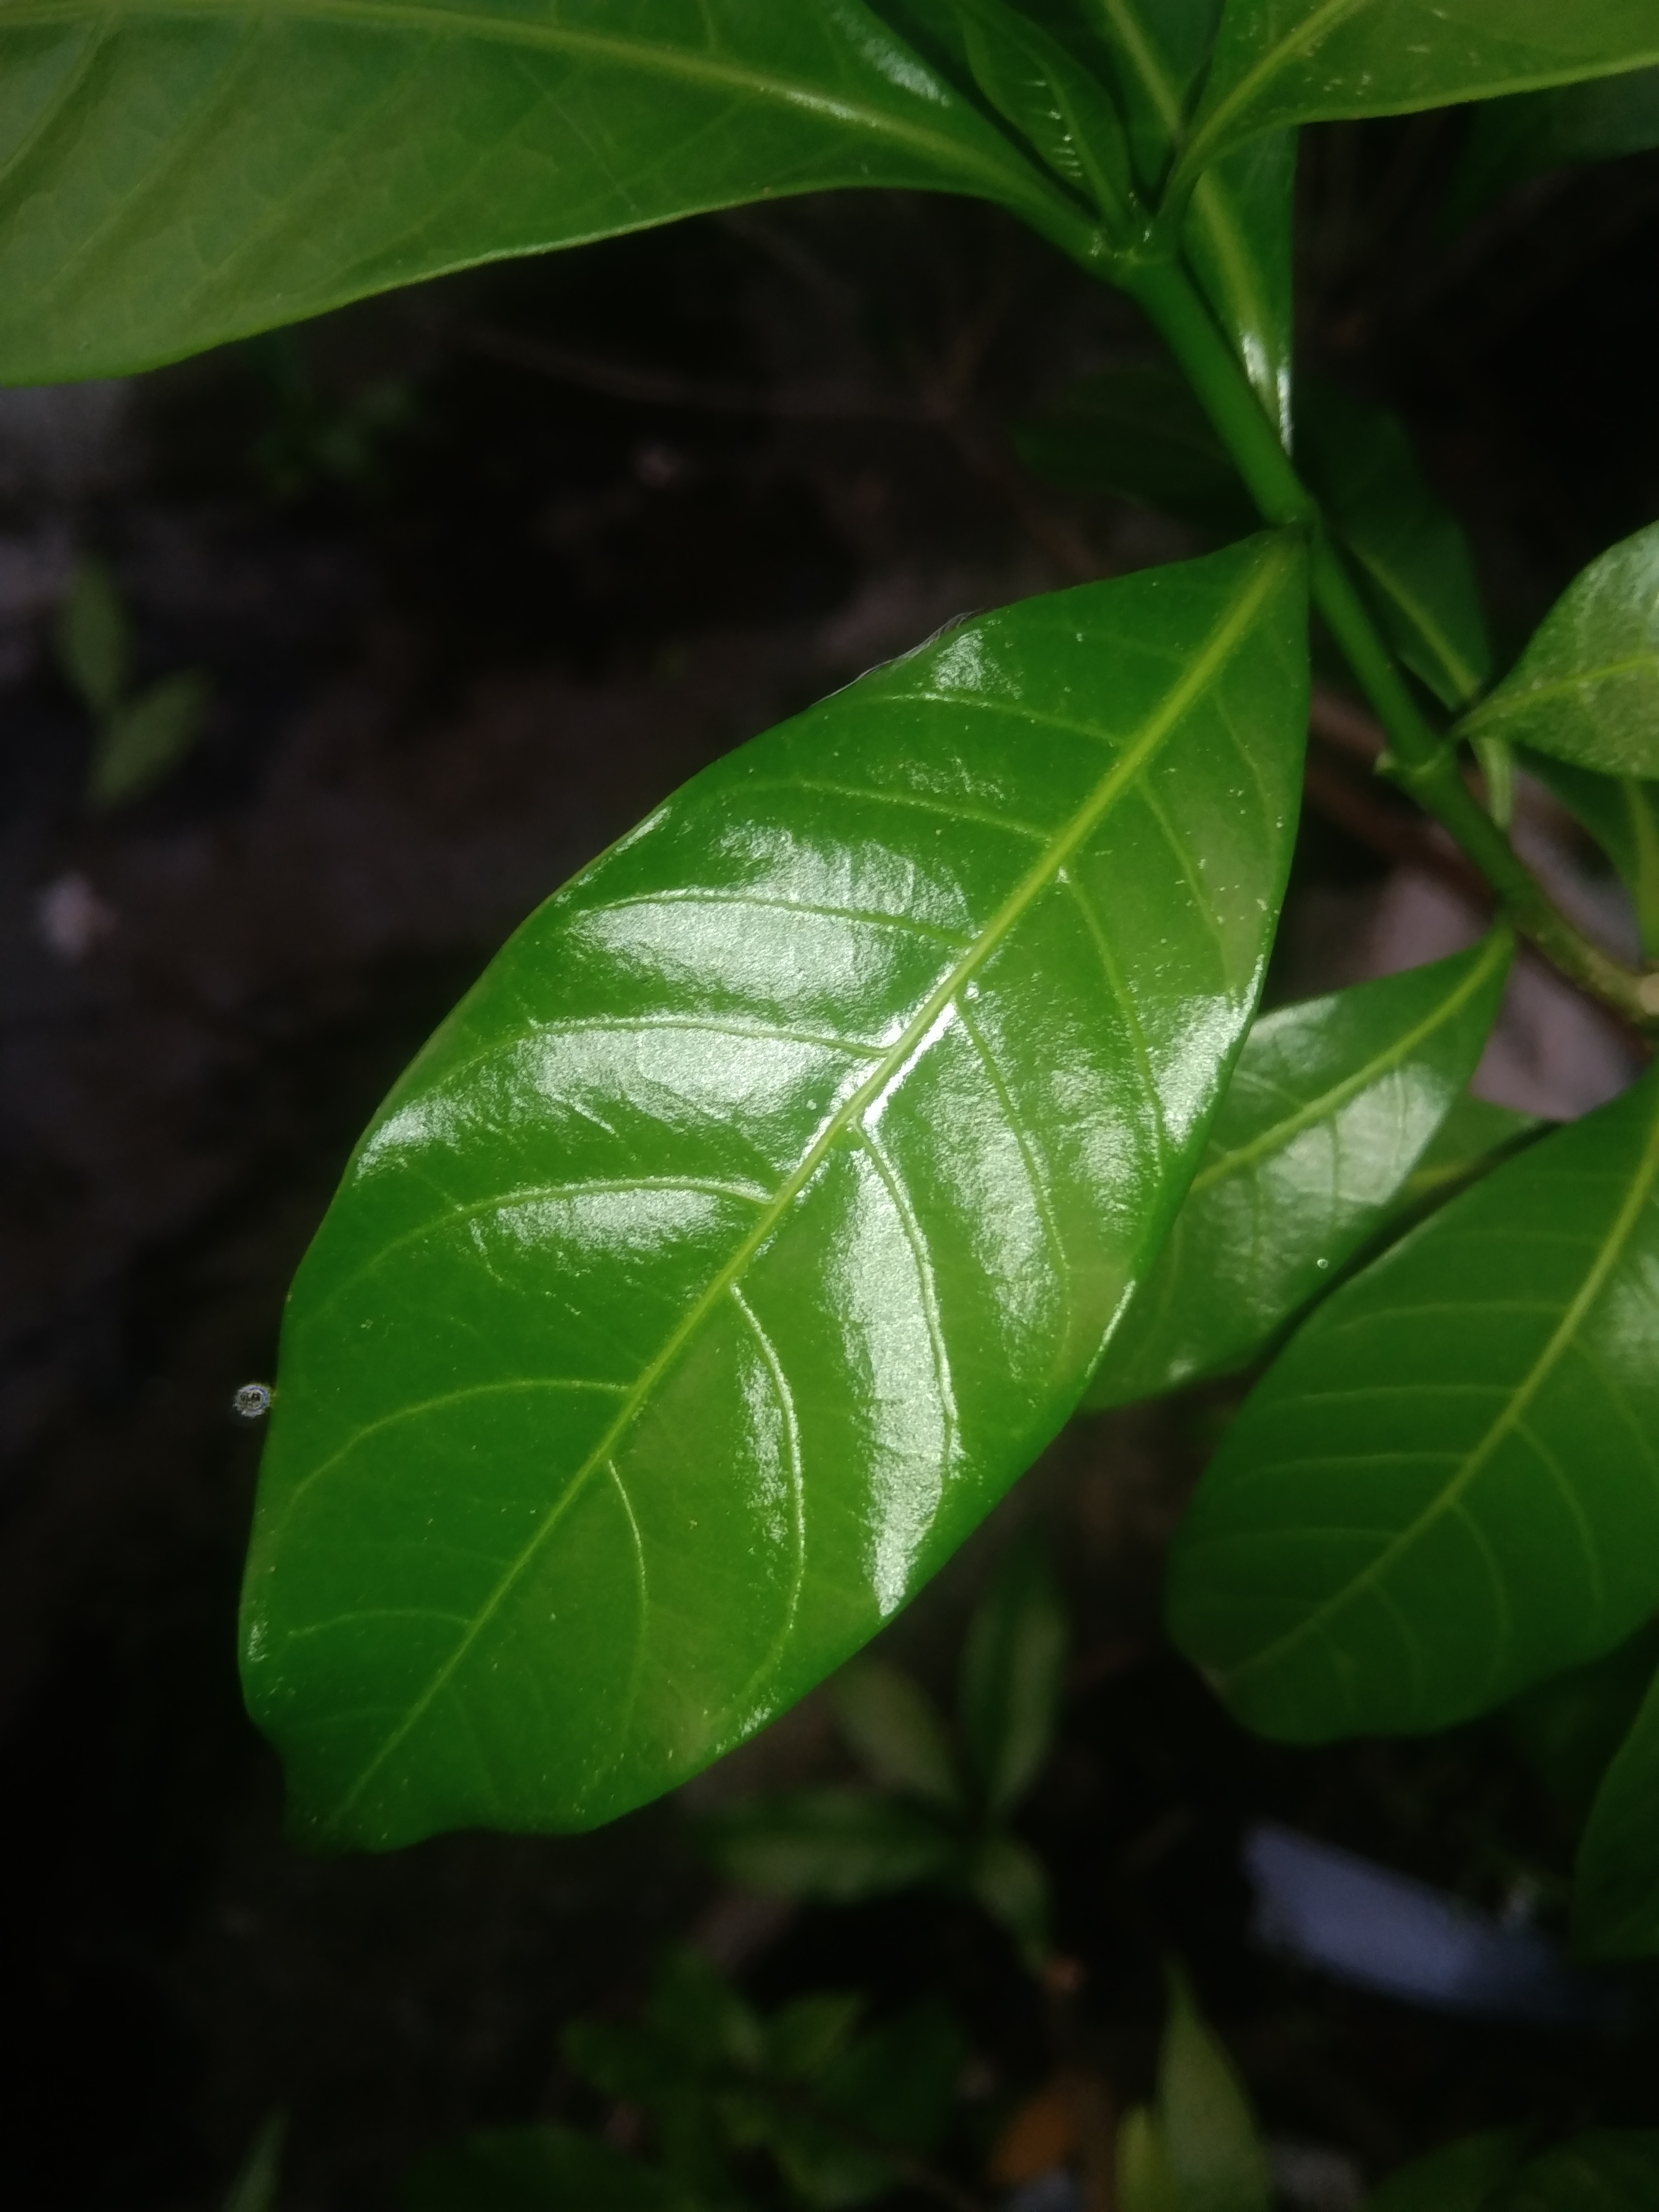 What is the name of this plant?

togor
